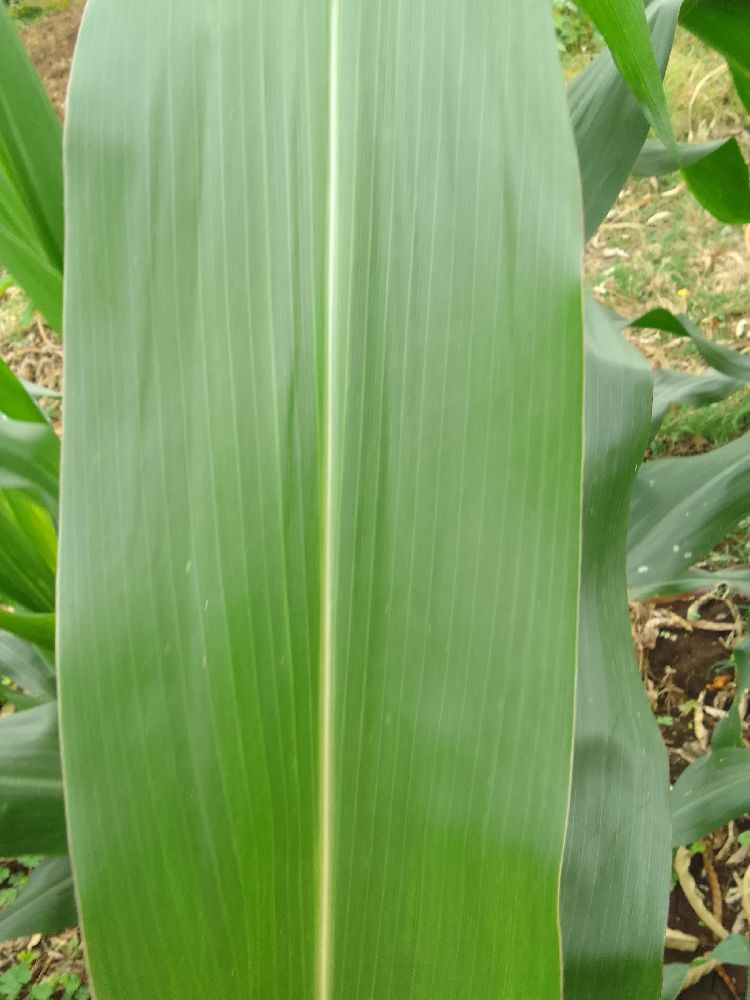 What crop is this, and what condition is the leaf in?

maize, healthy
